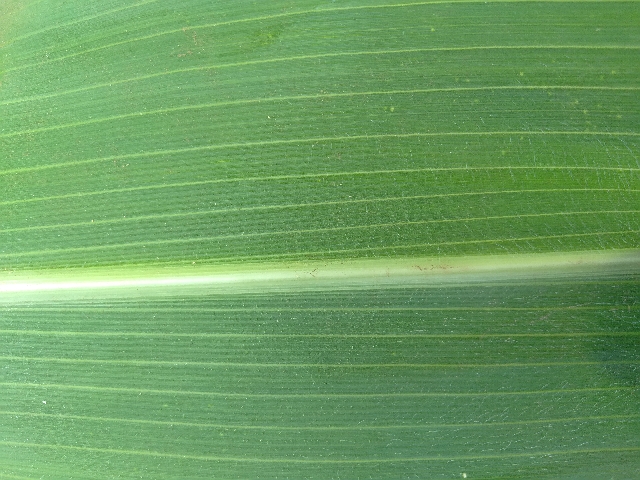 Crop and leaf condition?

maize, healthy
